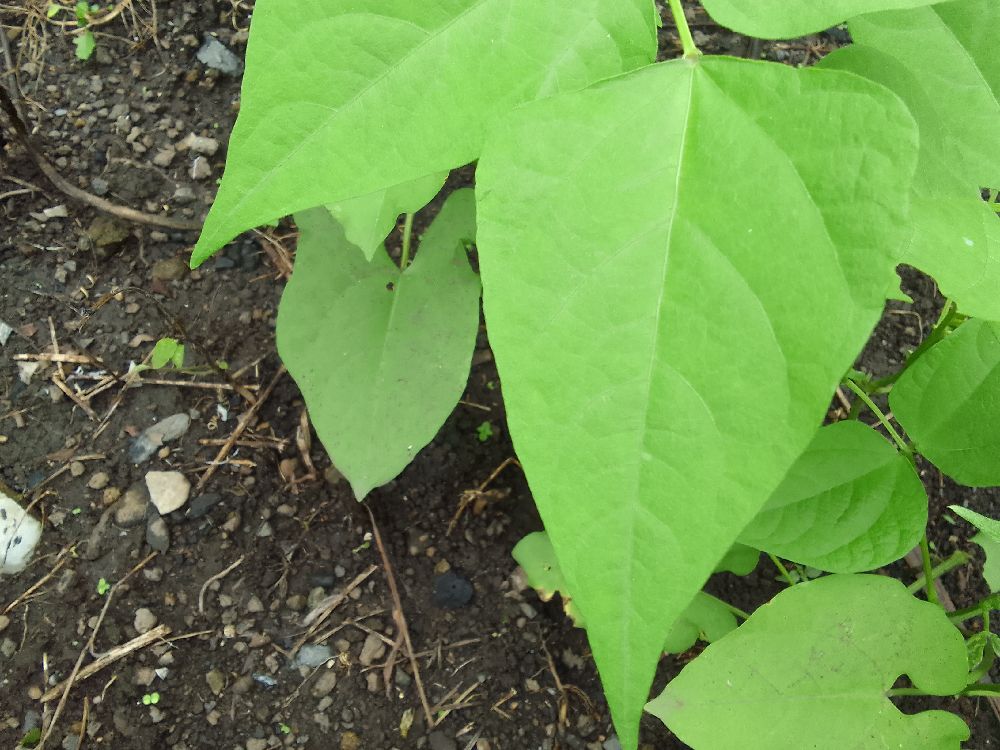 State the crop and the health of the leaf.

common bean, healthy
